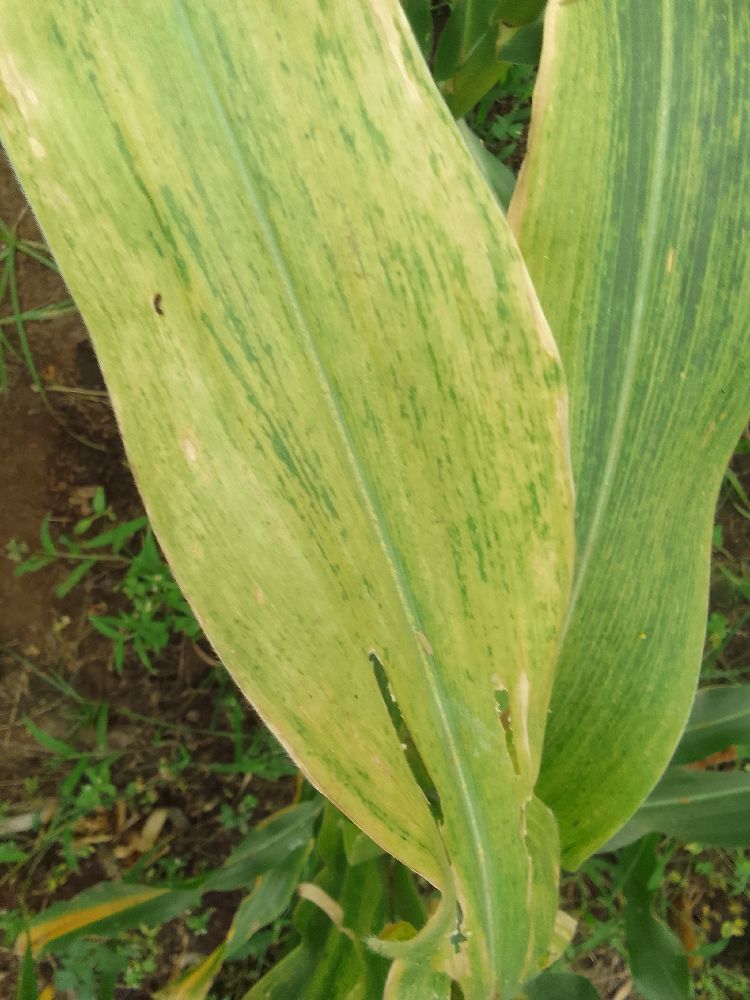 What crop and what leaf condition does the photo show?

maize, maize lethal necrosis
